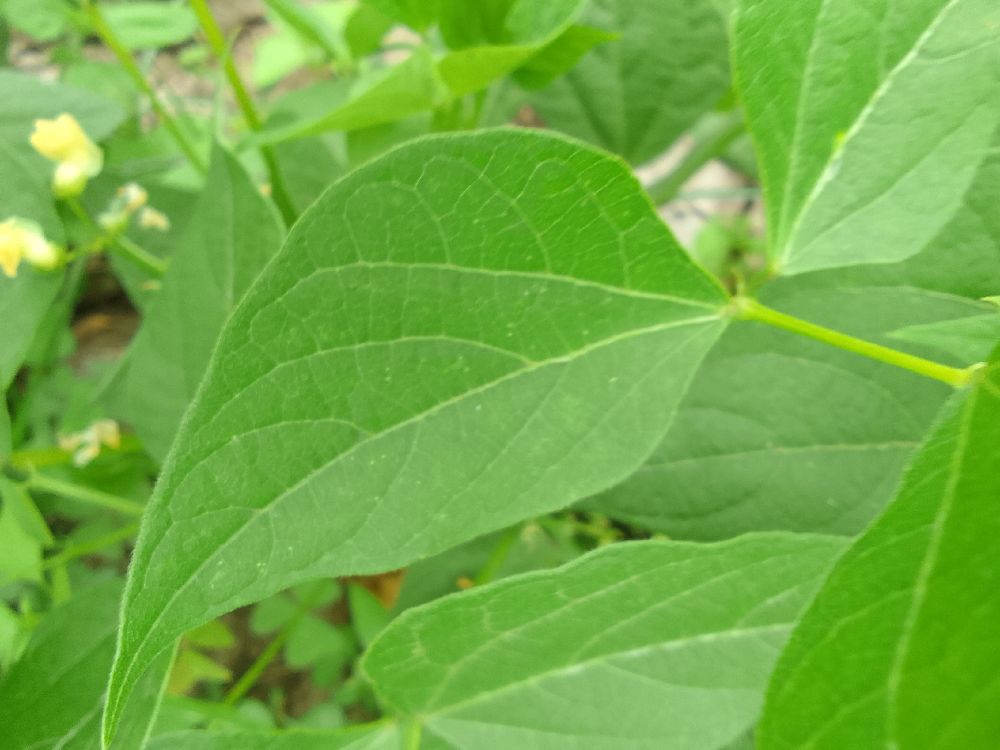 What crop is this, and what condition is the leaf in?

common bean, healthy
